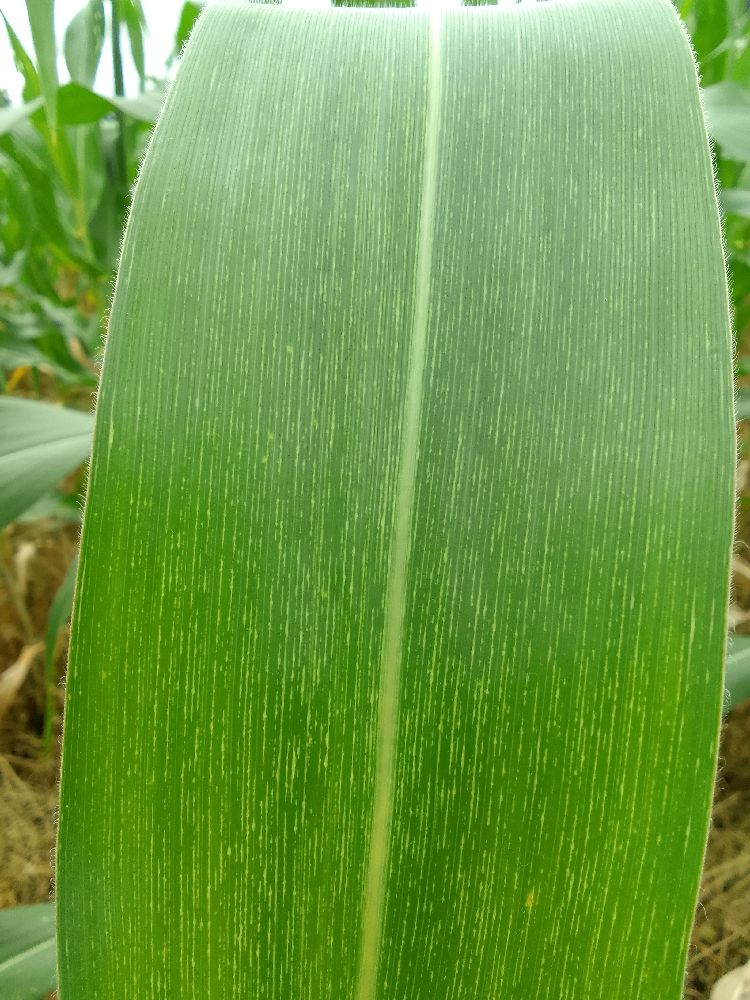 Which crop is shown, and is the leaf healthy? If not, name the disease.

maize, maize streak virus
